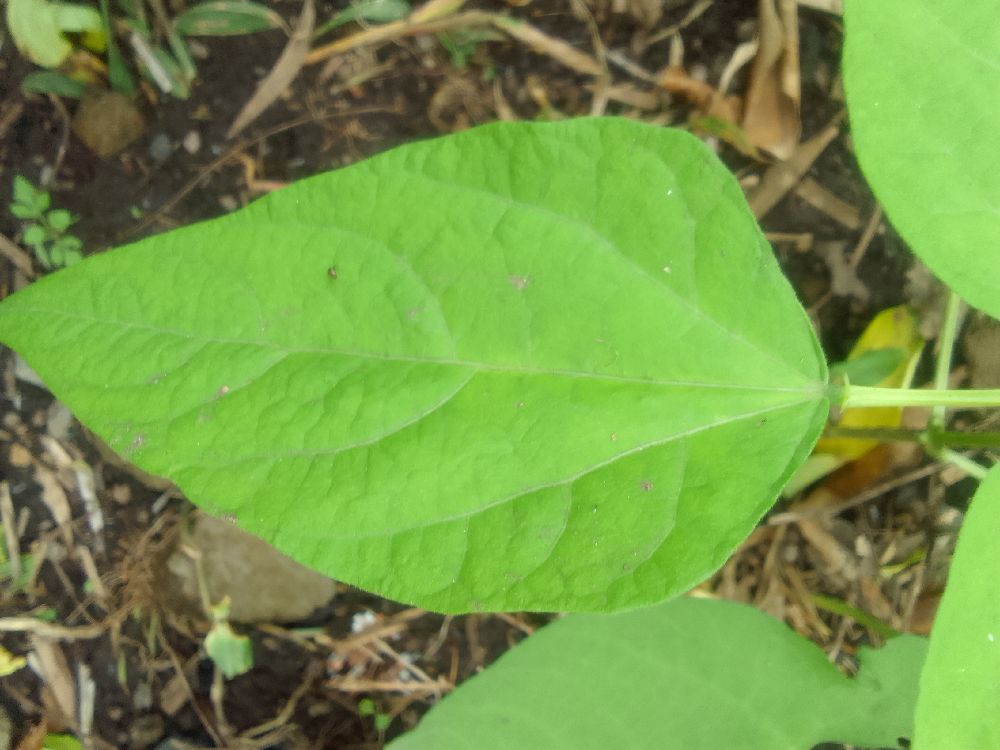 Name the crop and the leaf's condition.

common bean, healthy
